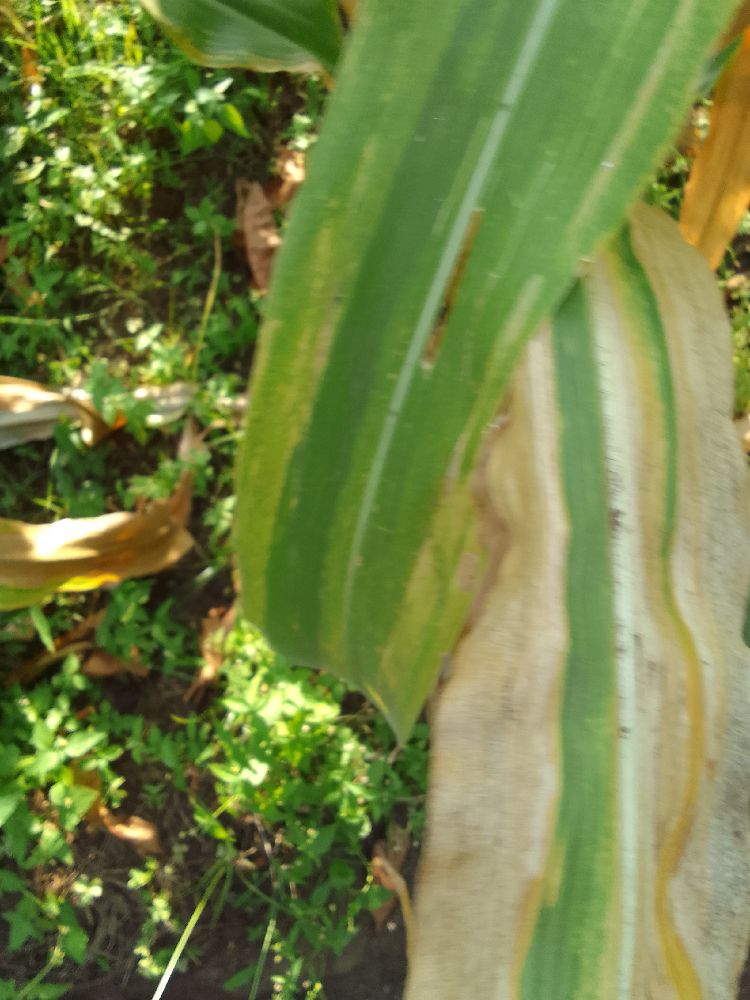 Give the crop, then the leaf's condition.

maize, maize lethal necrosis
